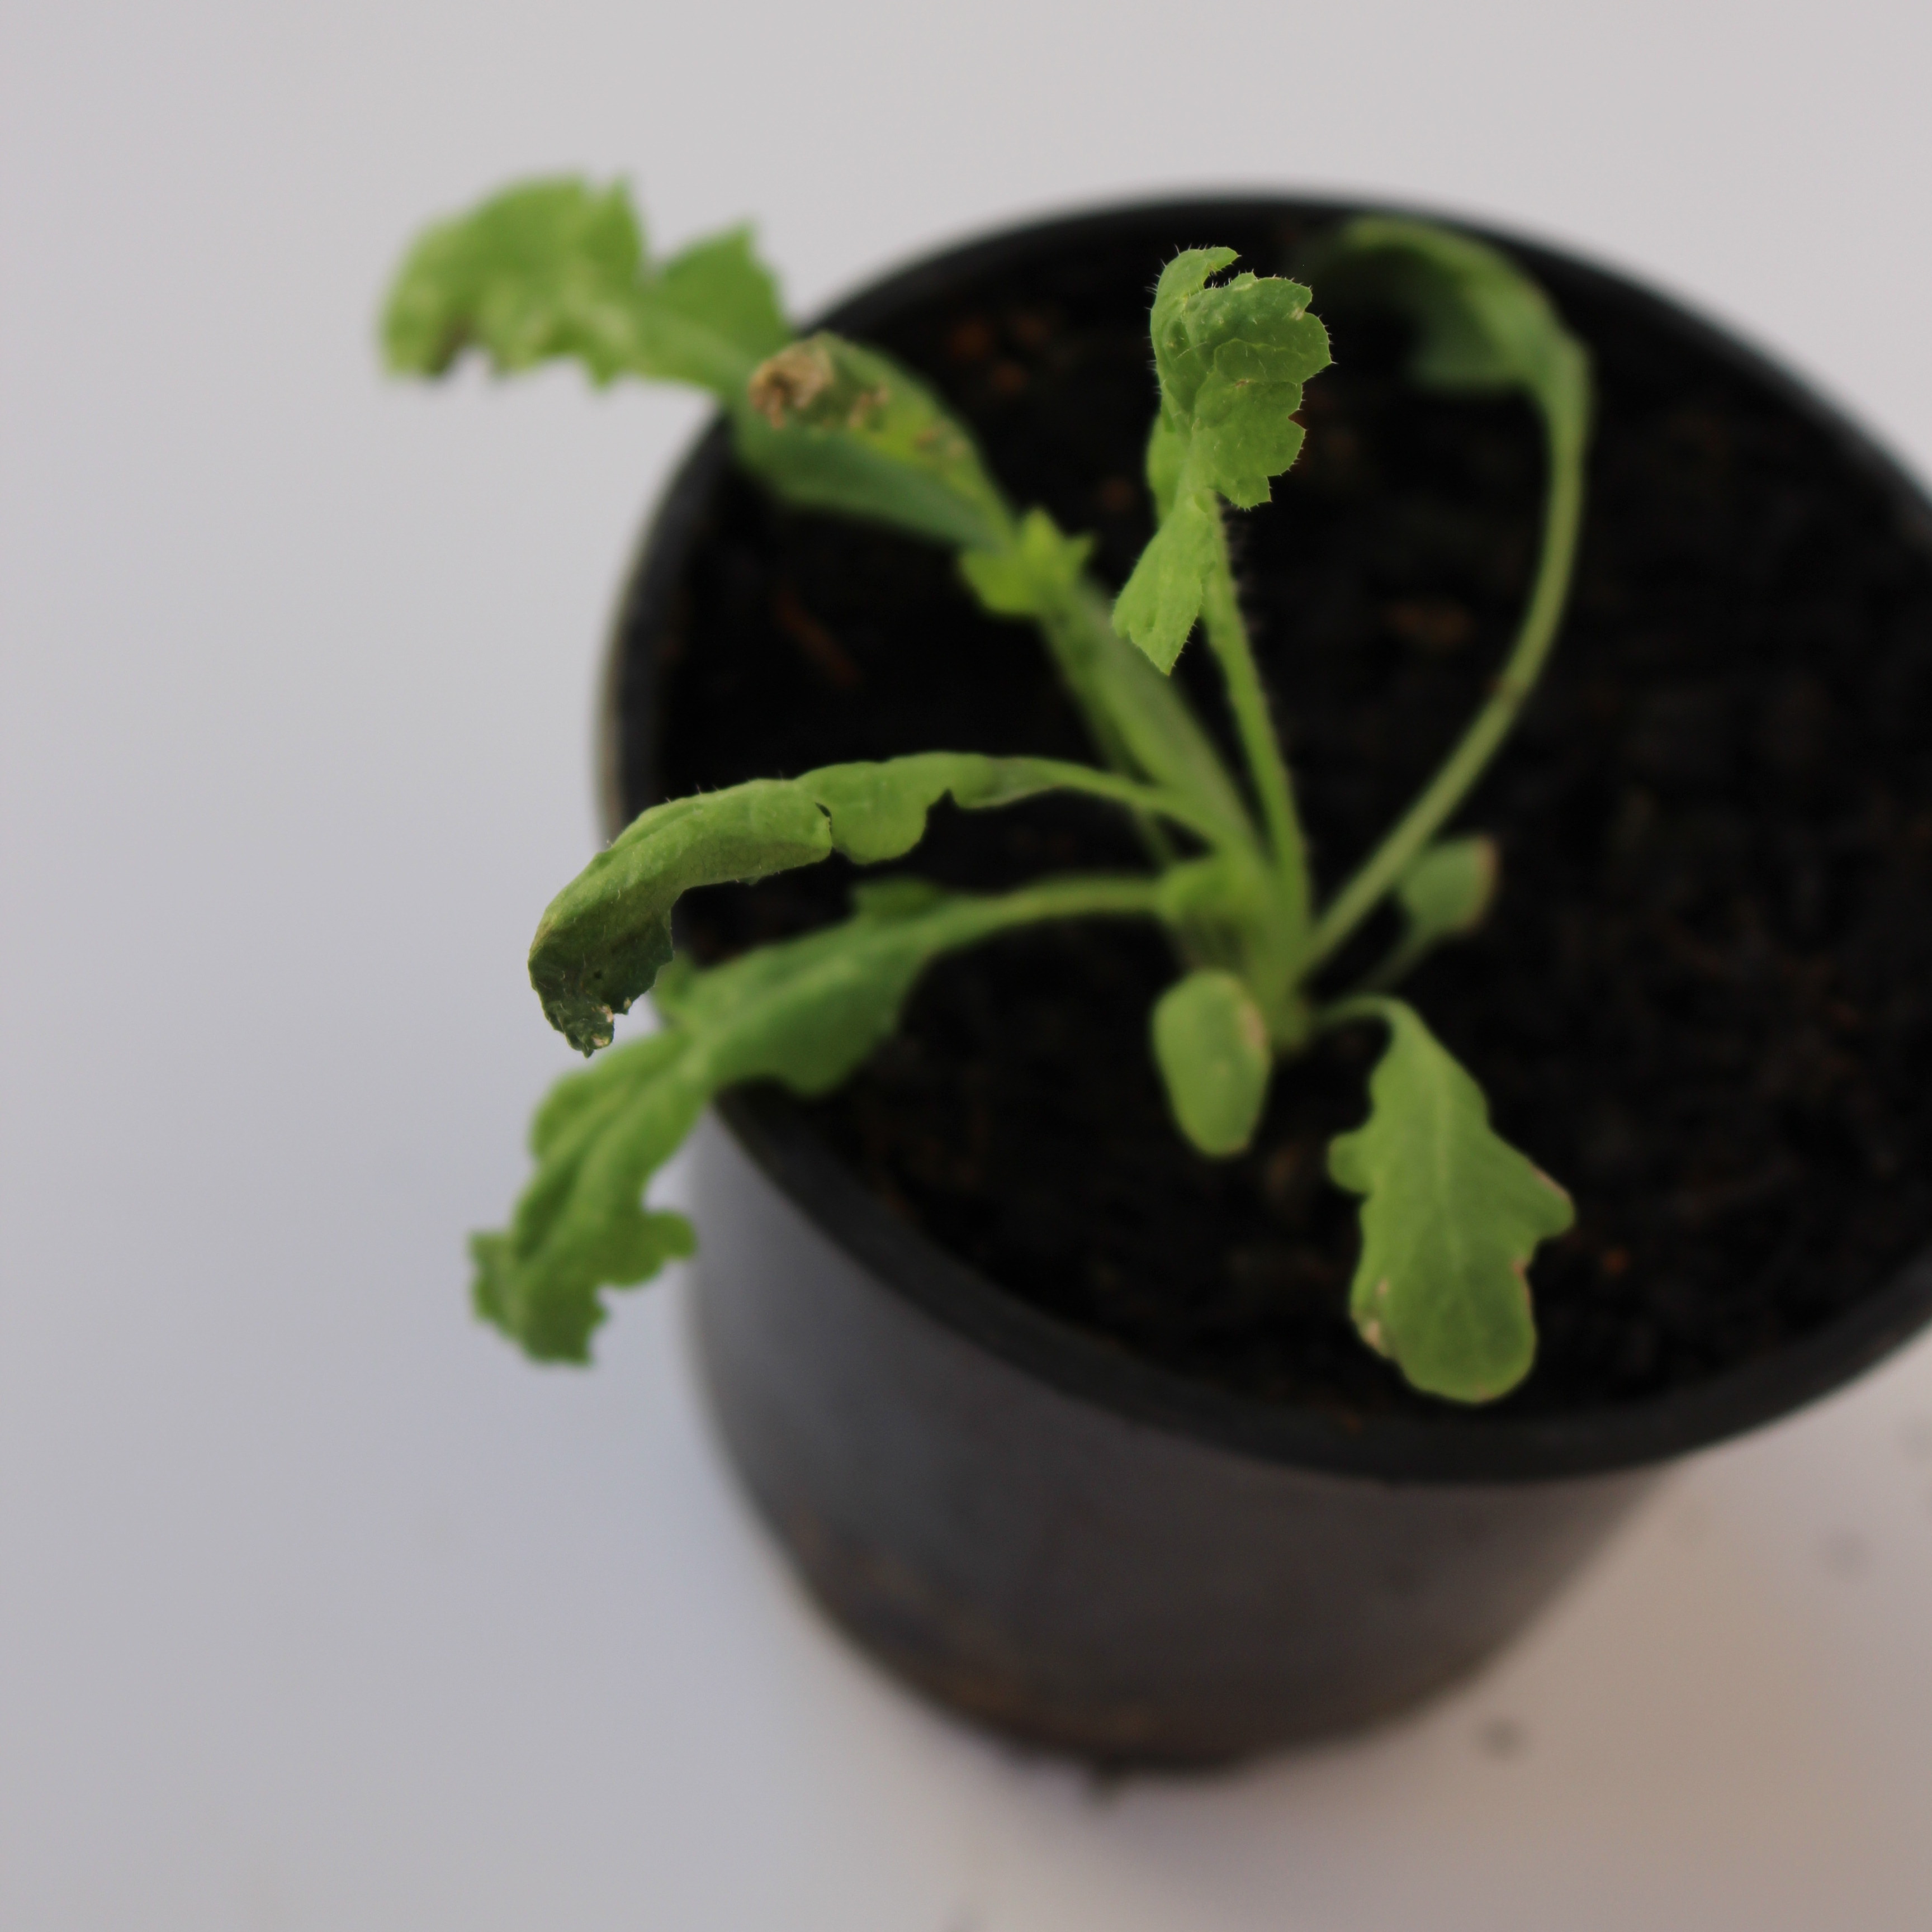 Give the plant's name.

Papaver rhoeas
